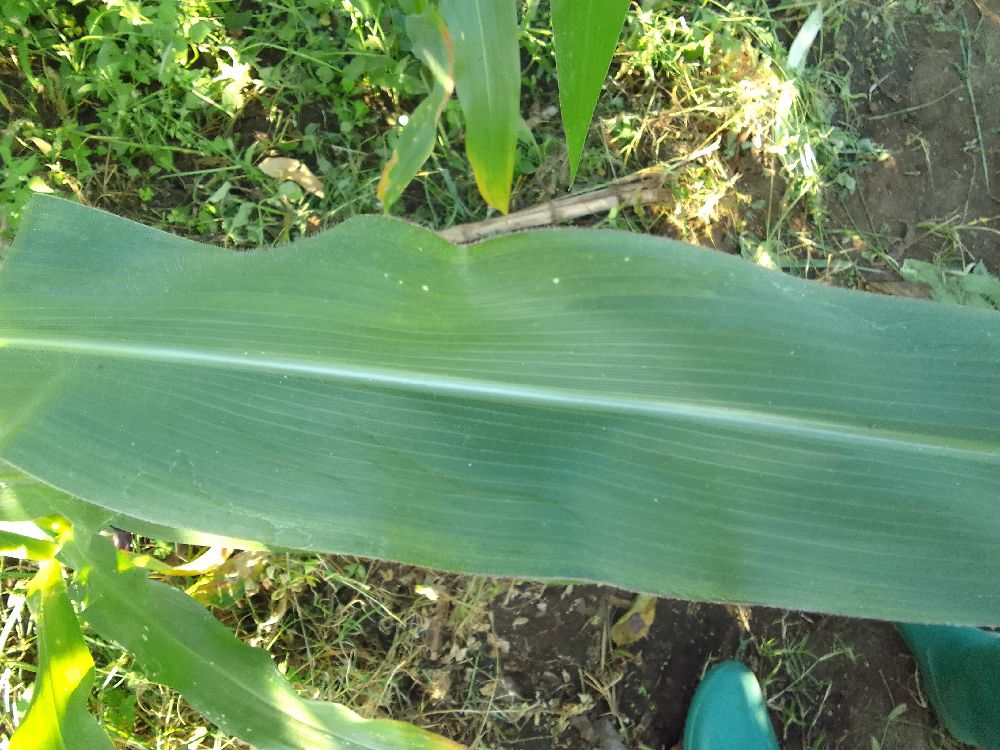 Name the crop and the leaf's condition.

maize, healthy
